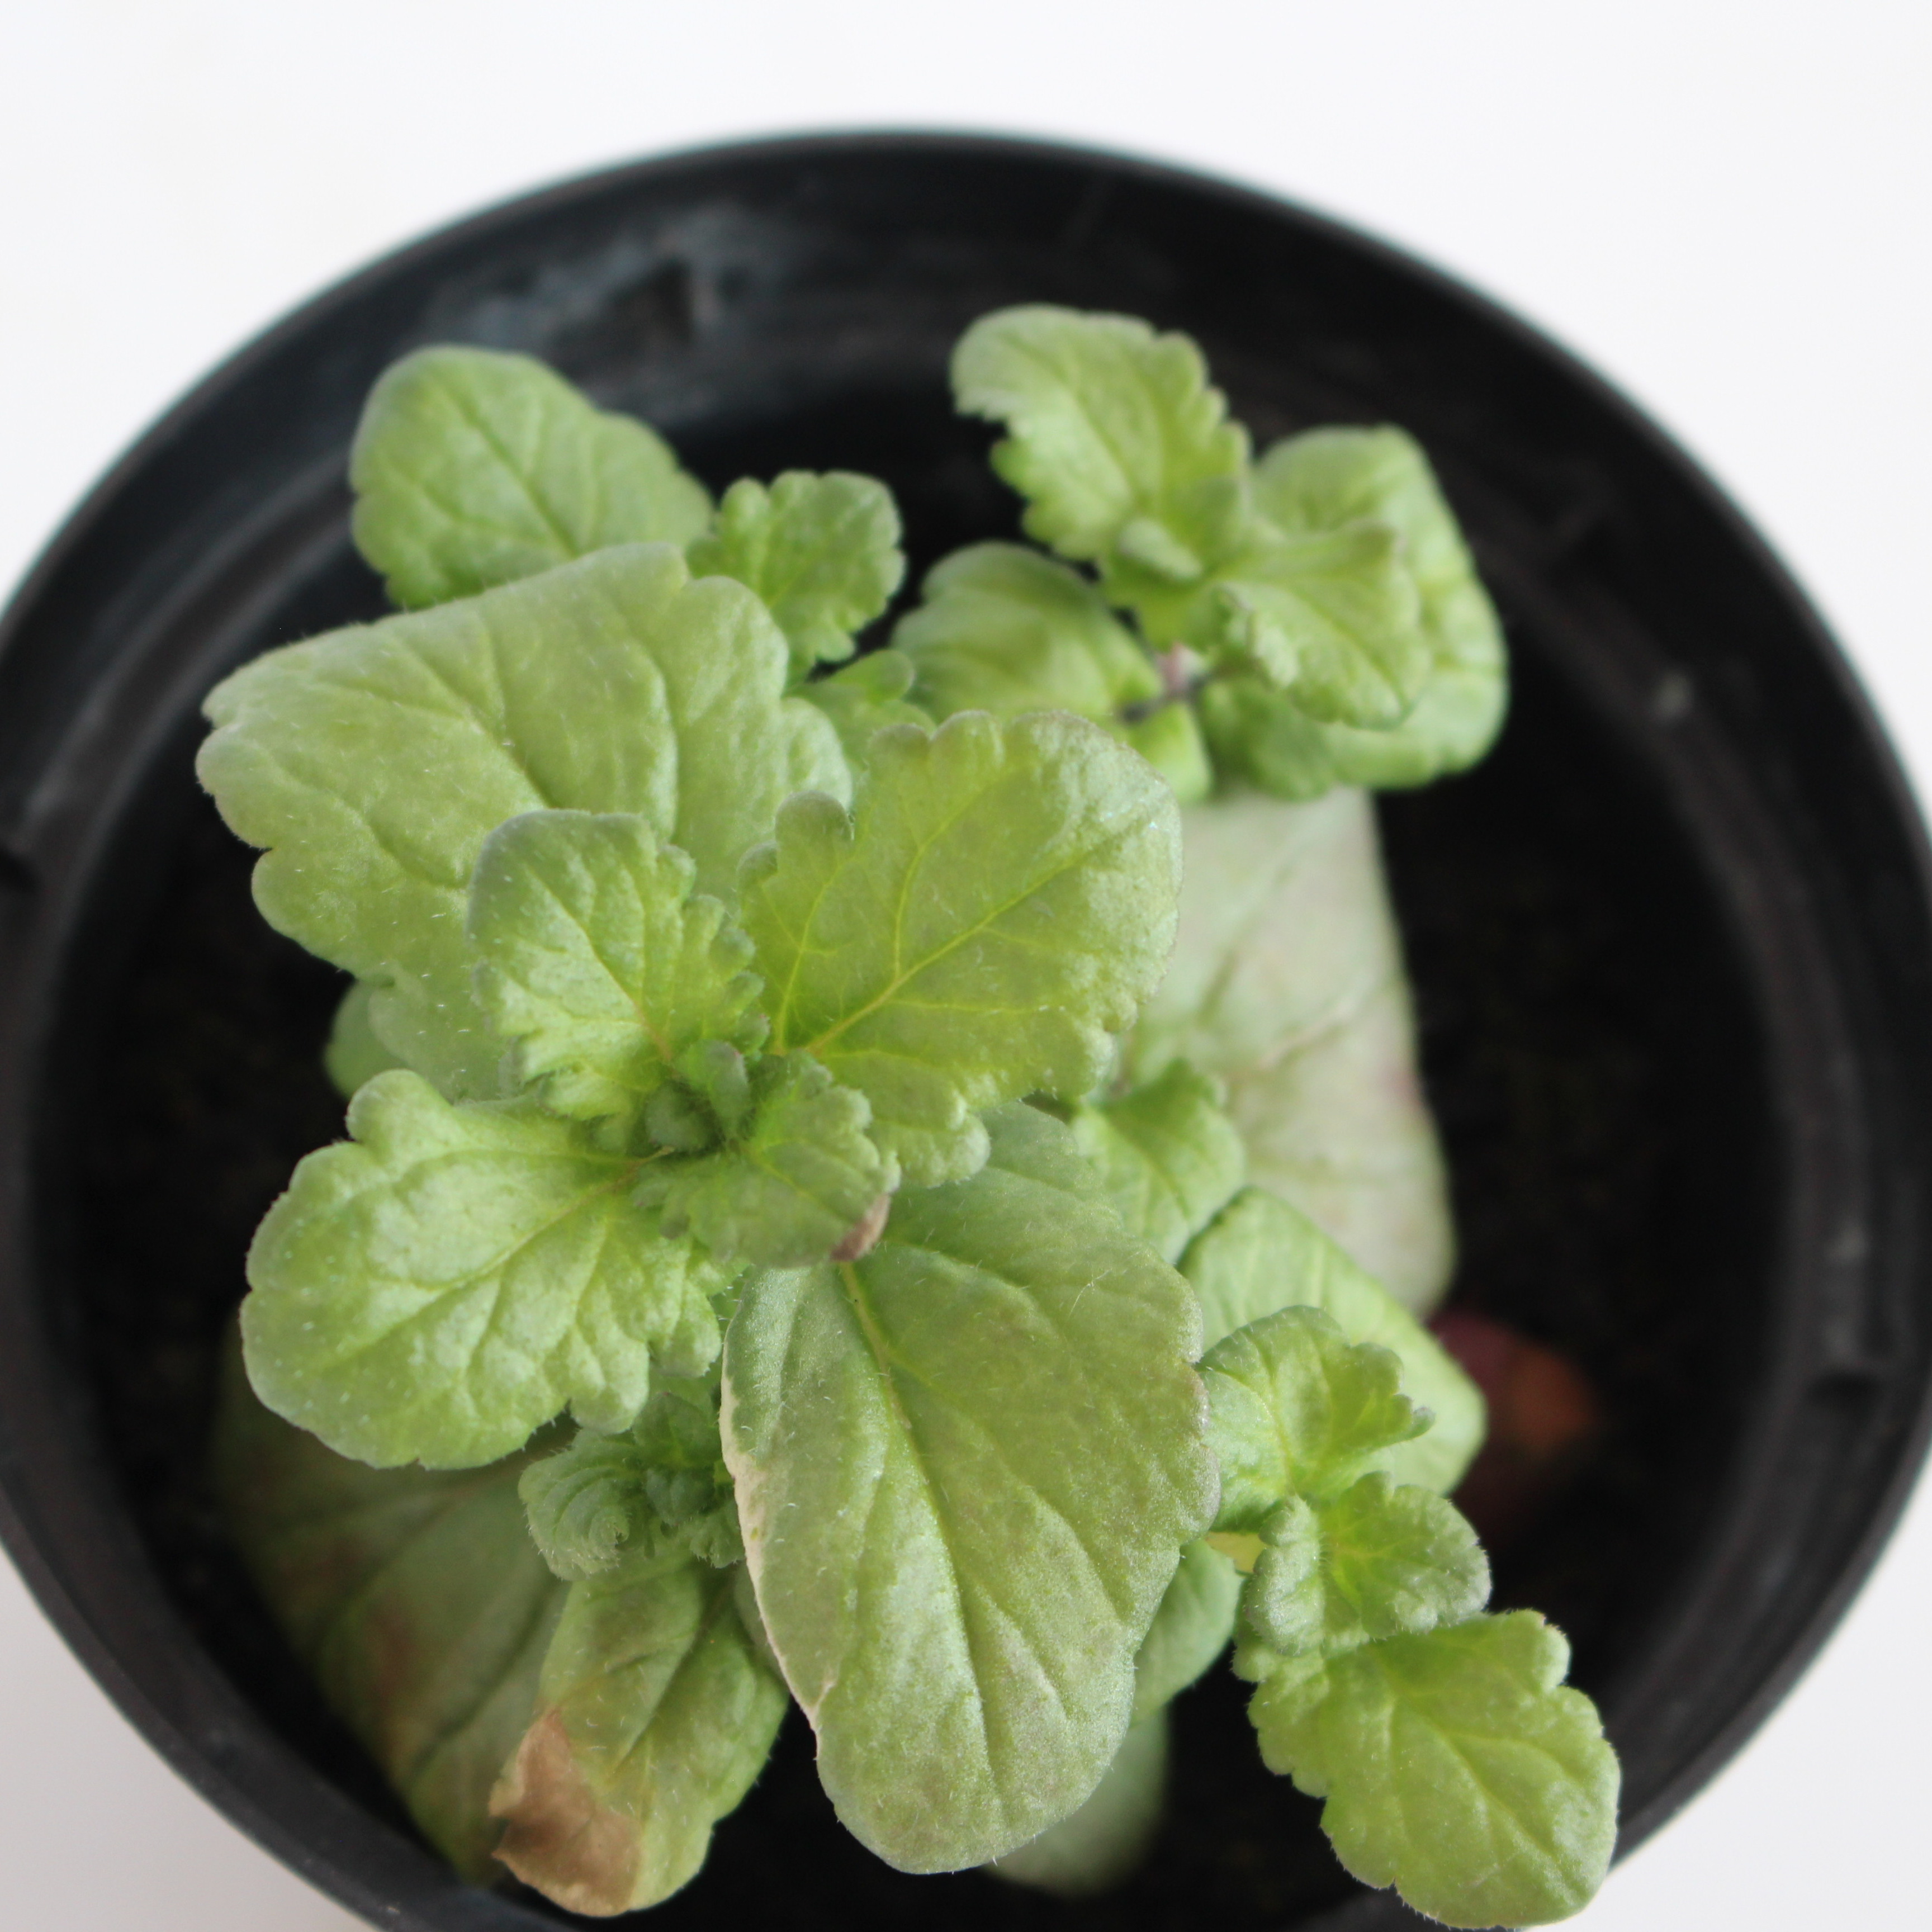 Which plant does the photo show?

Veronica persica
